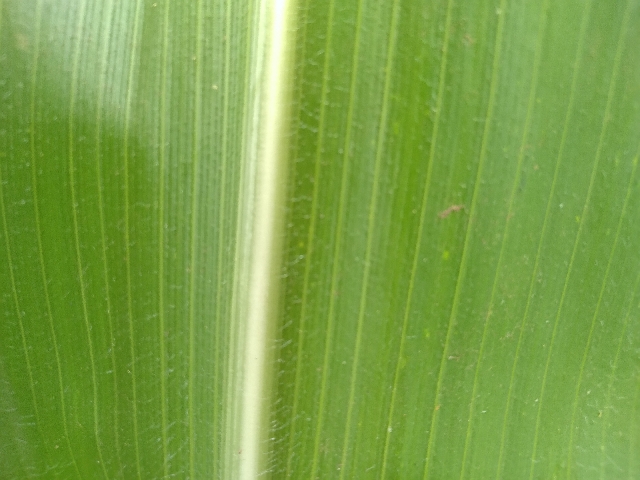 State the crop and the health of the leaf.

maize, healthy
